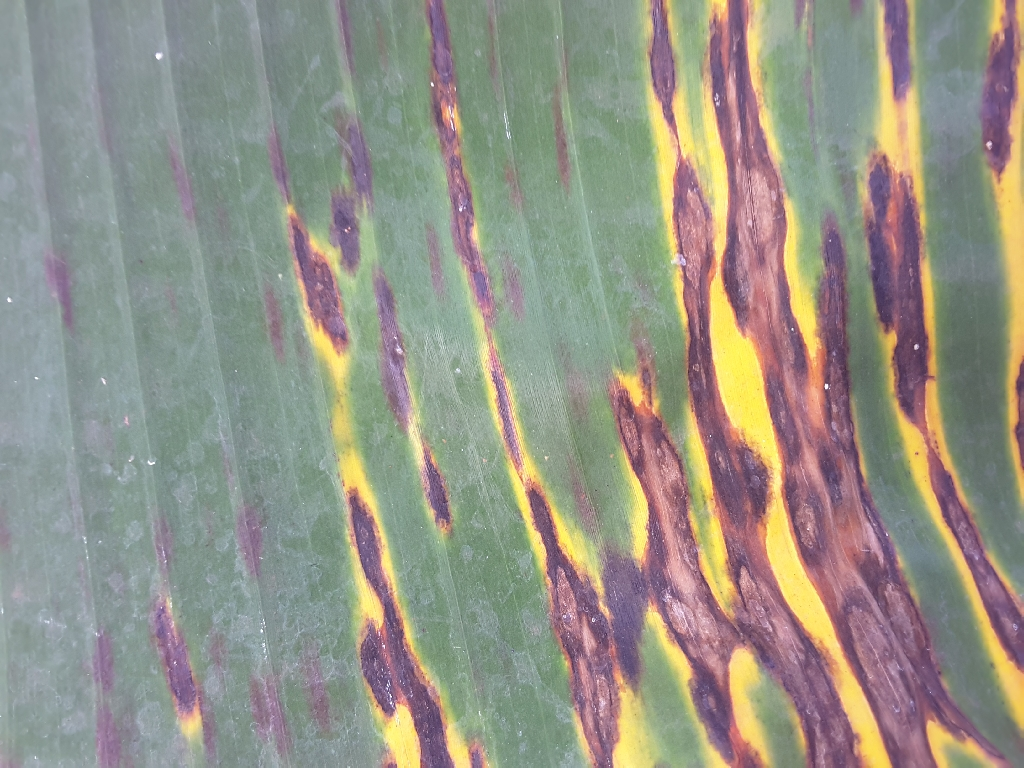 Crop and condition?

banana, black sigatoka
